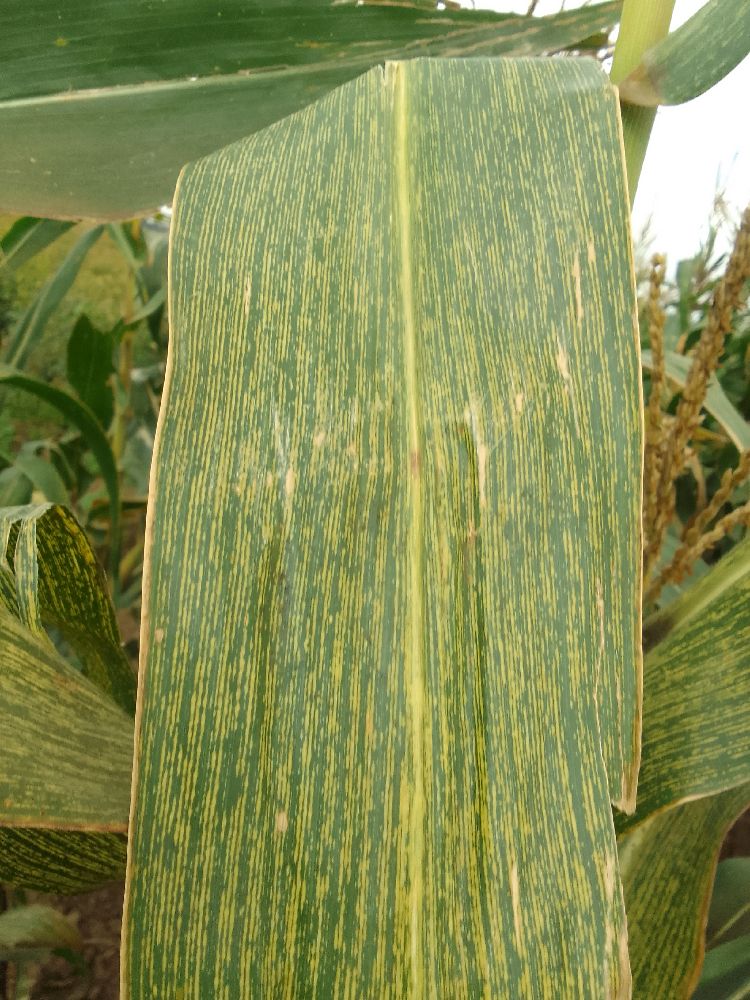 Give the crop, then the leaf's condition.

maize, maize streak virus
